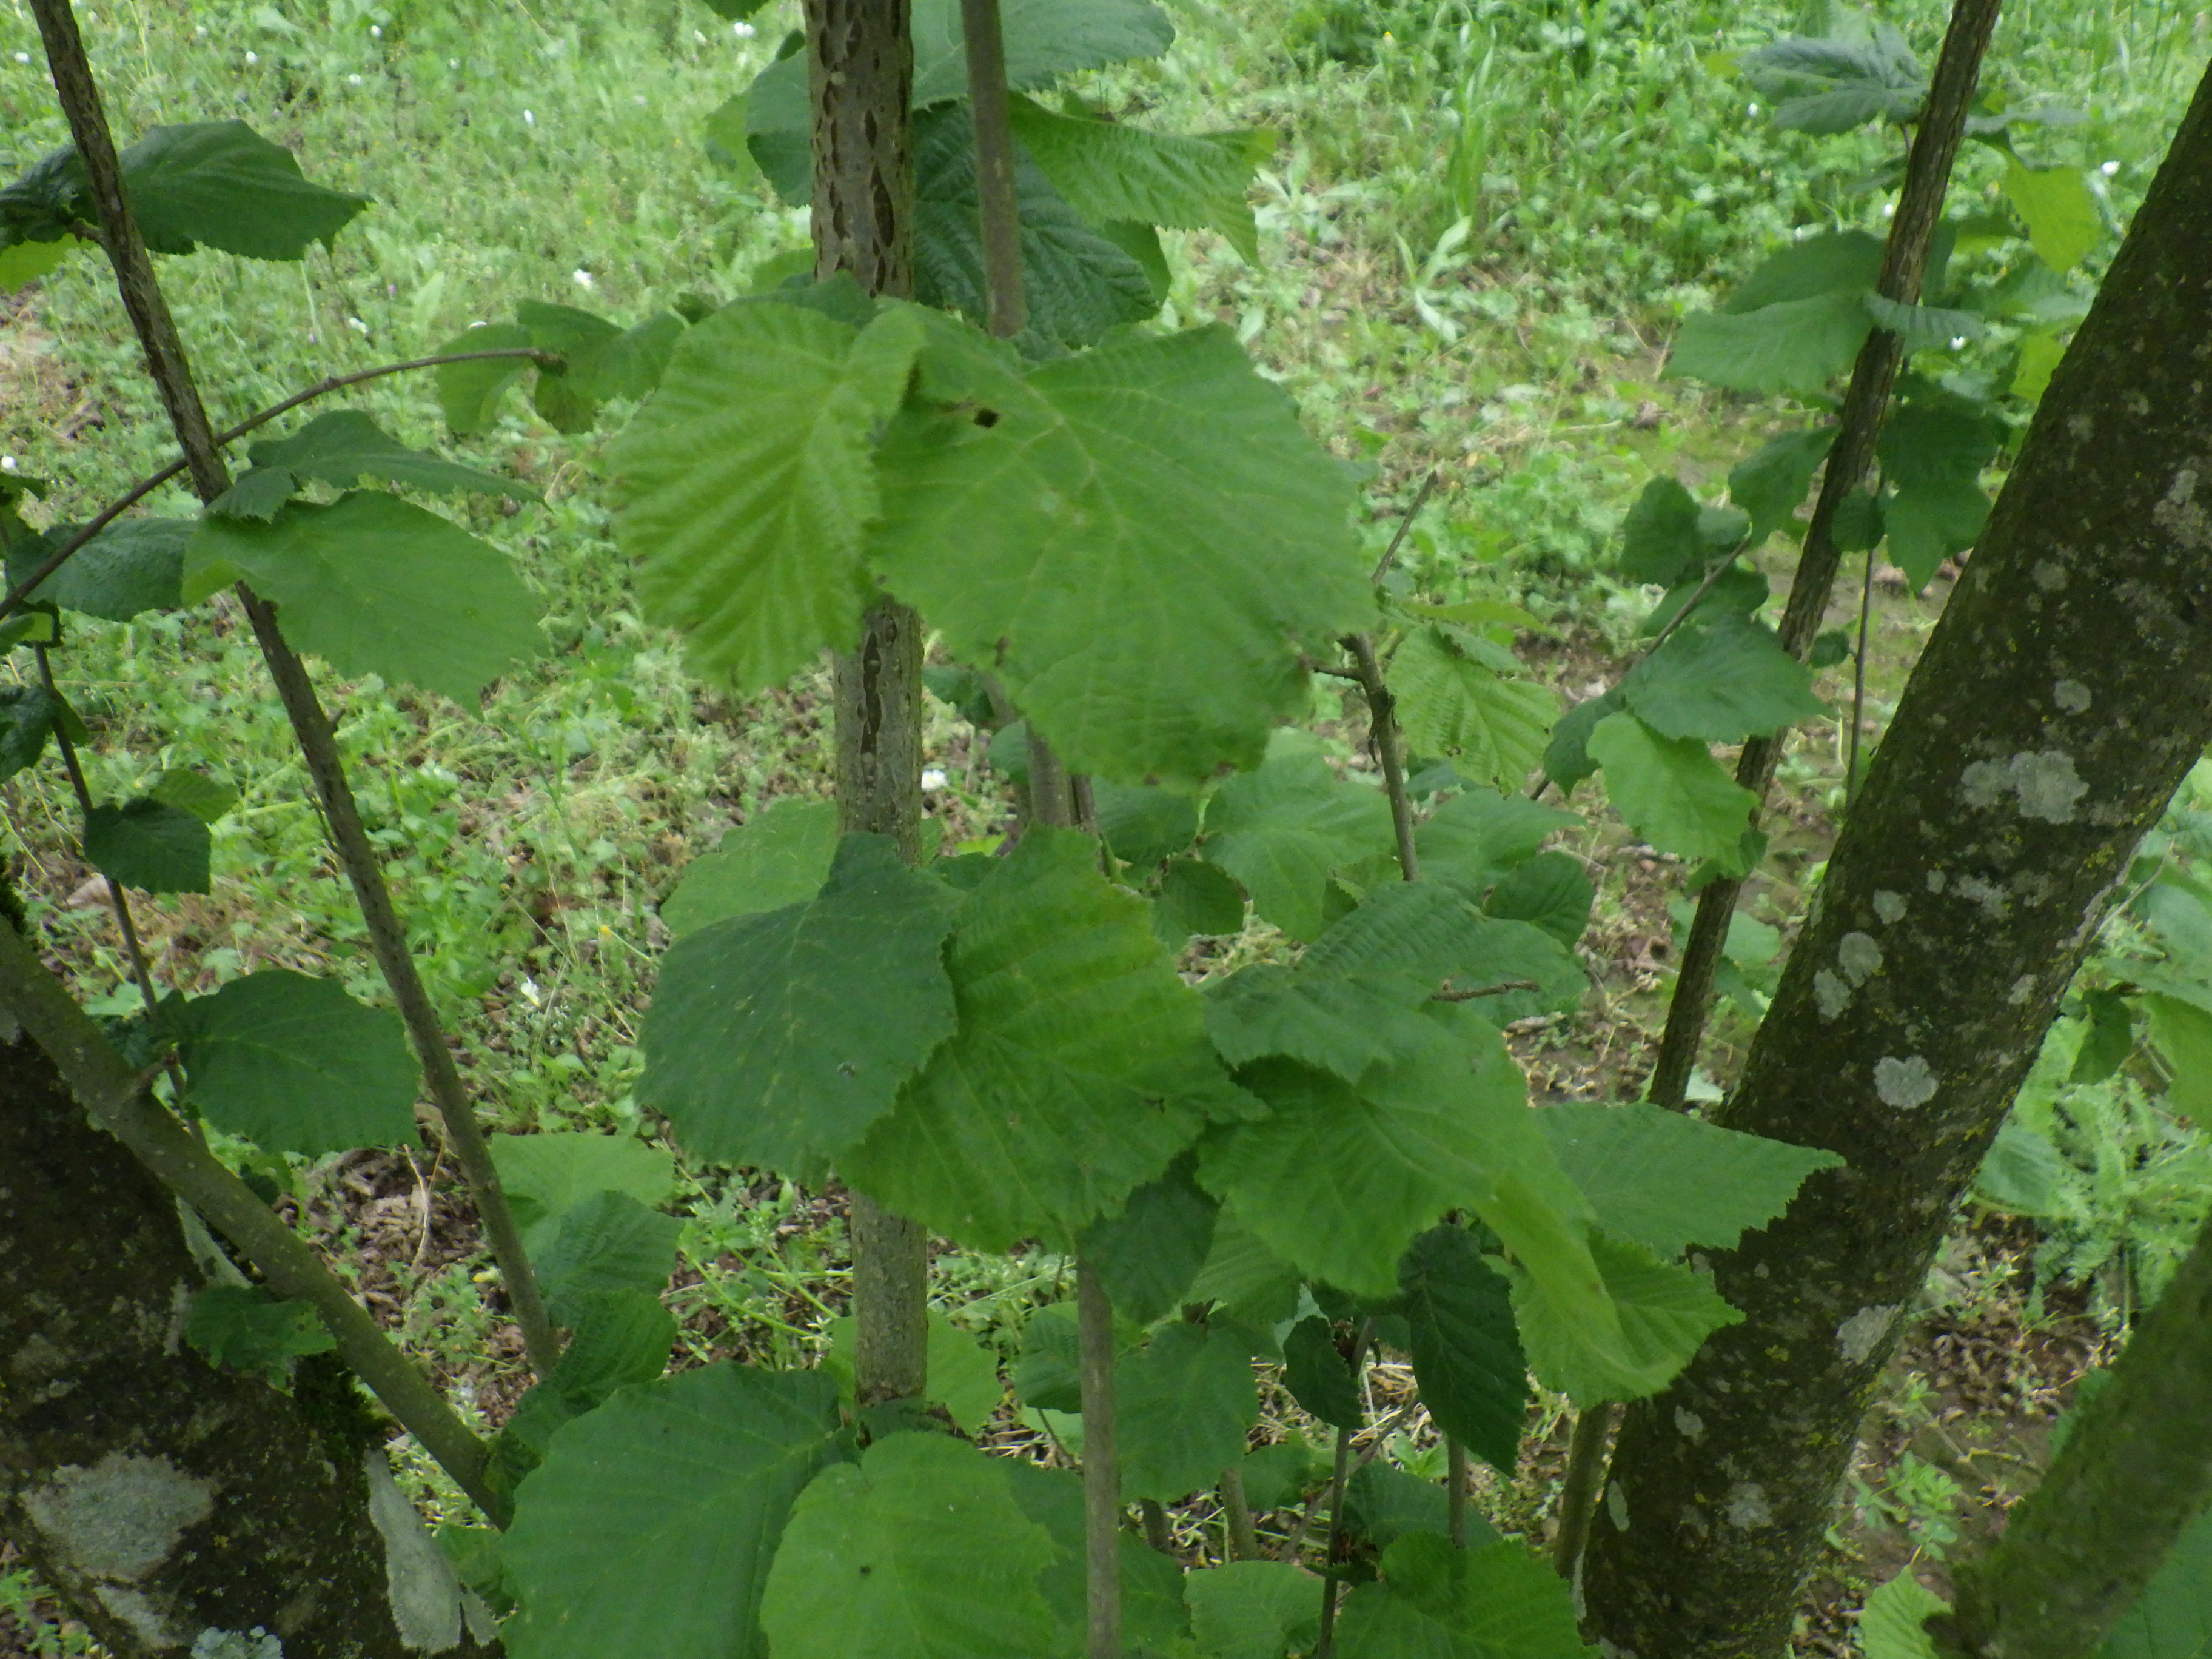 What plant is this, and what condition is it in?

hazel, phytophagous
